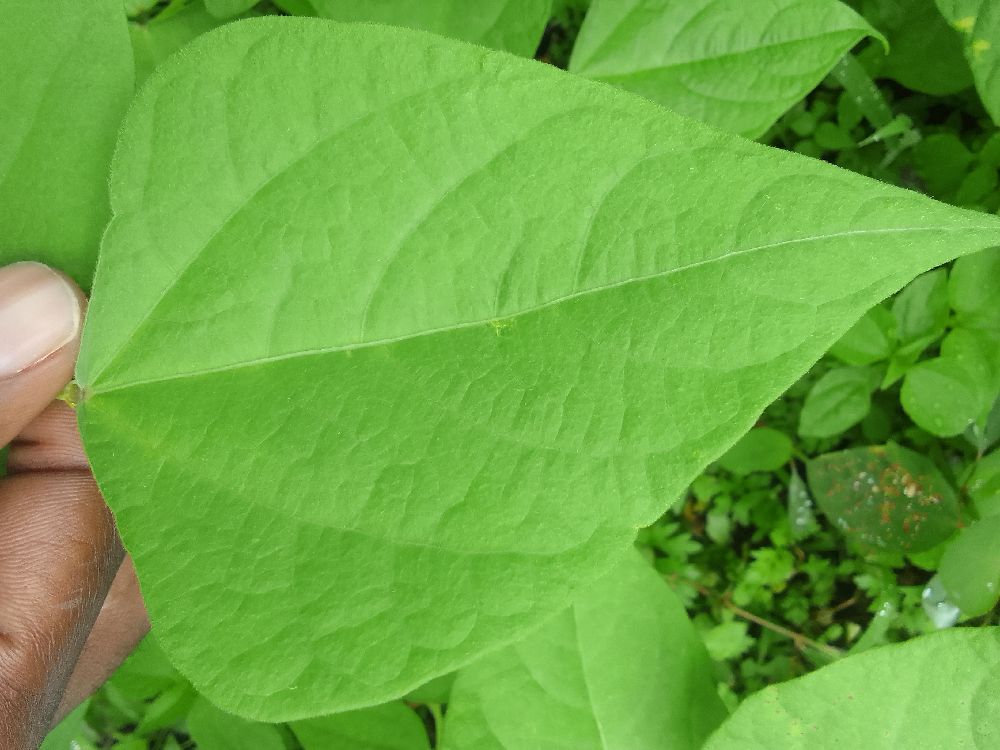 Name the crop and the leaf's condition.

common bean, healthy
